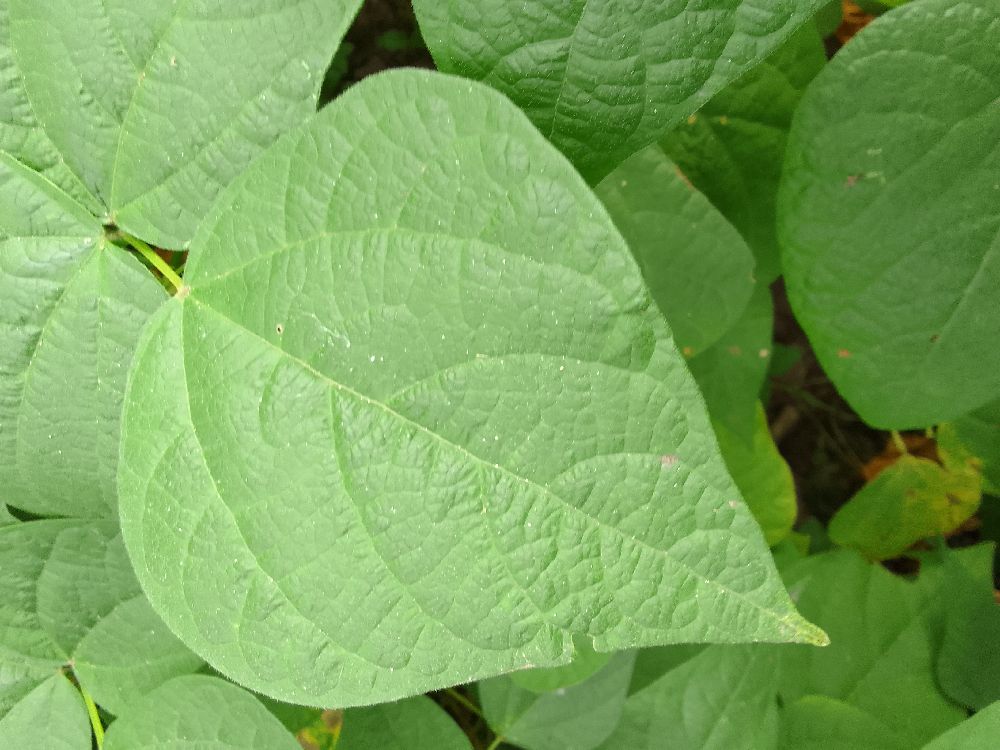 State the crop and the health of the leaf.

common bean, healthy
